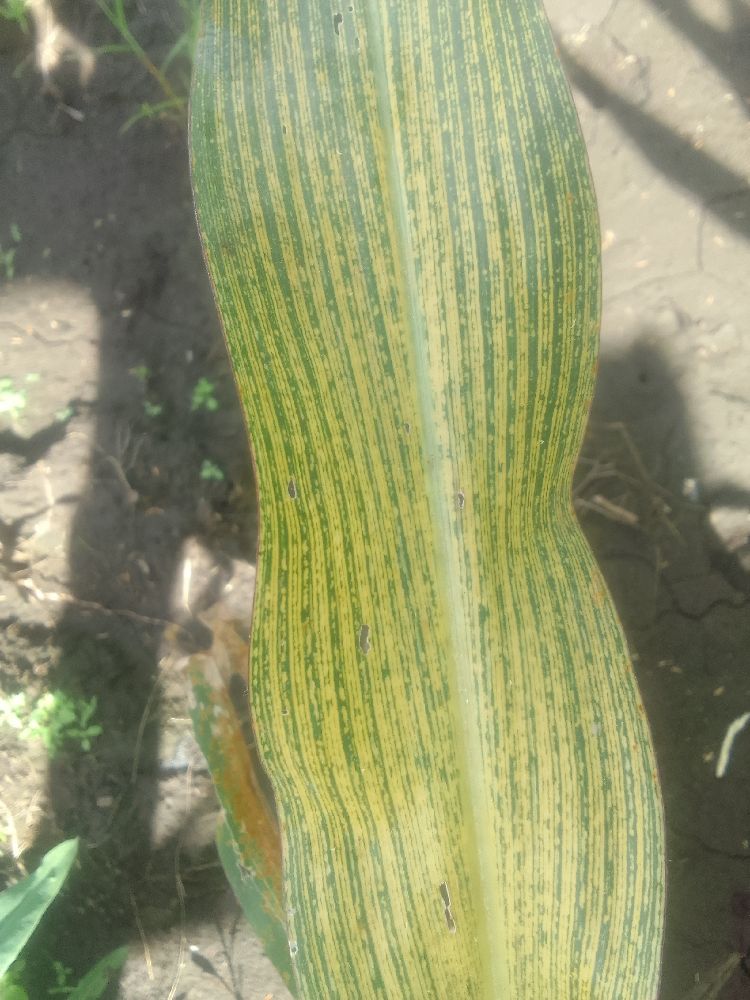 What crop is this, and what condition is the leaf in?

maize, maize streak virus
